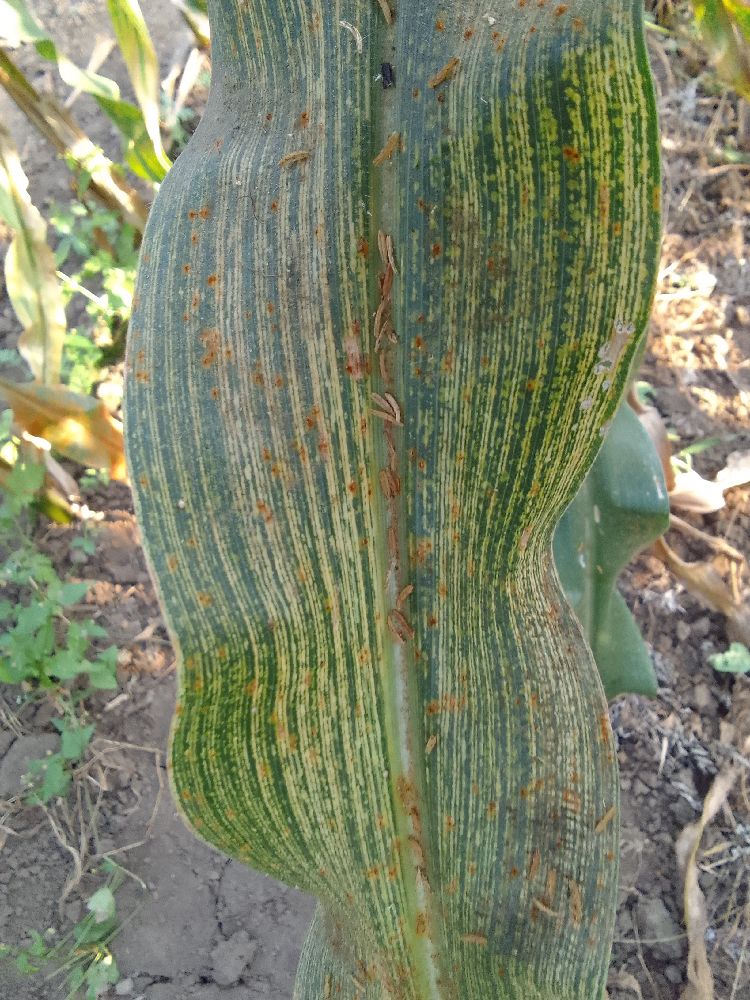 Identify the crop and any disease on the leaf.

maize, maize streak virus
